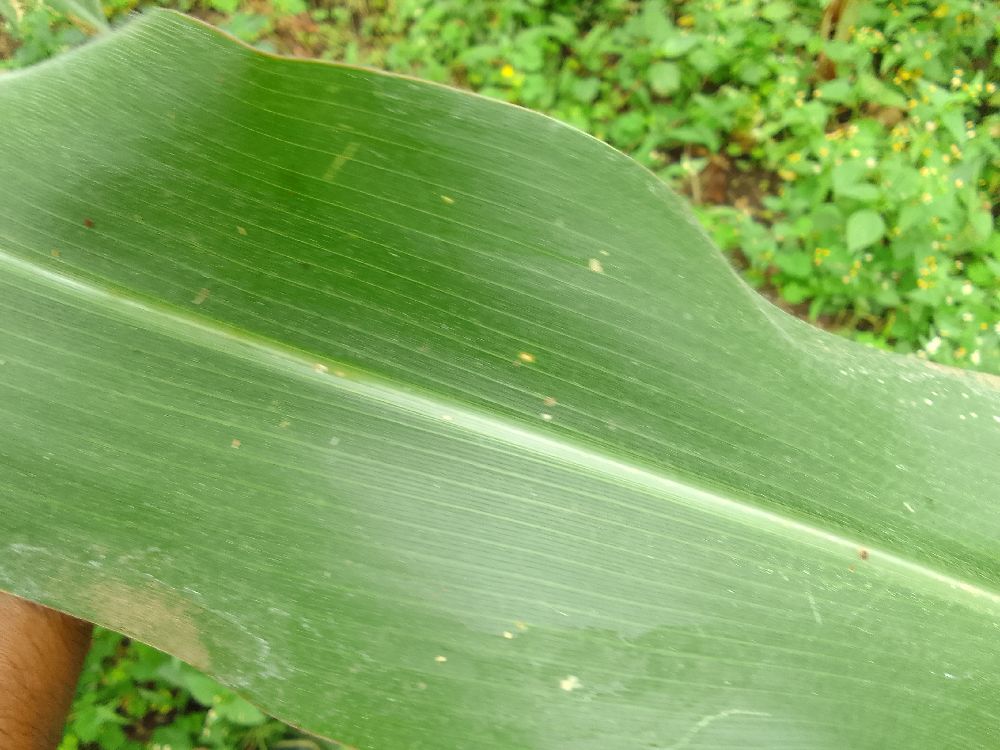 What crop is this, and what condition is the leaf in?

maize, healthy
